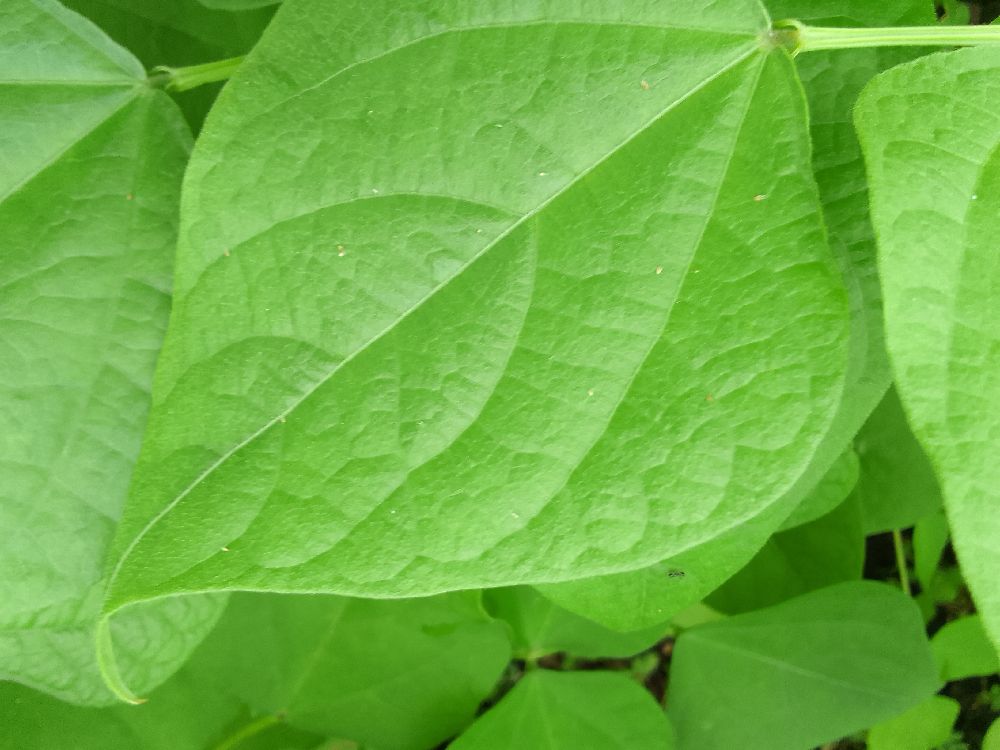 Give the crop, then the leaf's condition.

common bean, healthy
